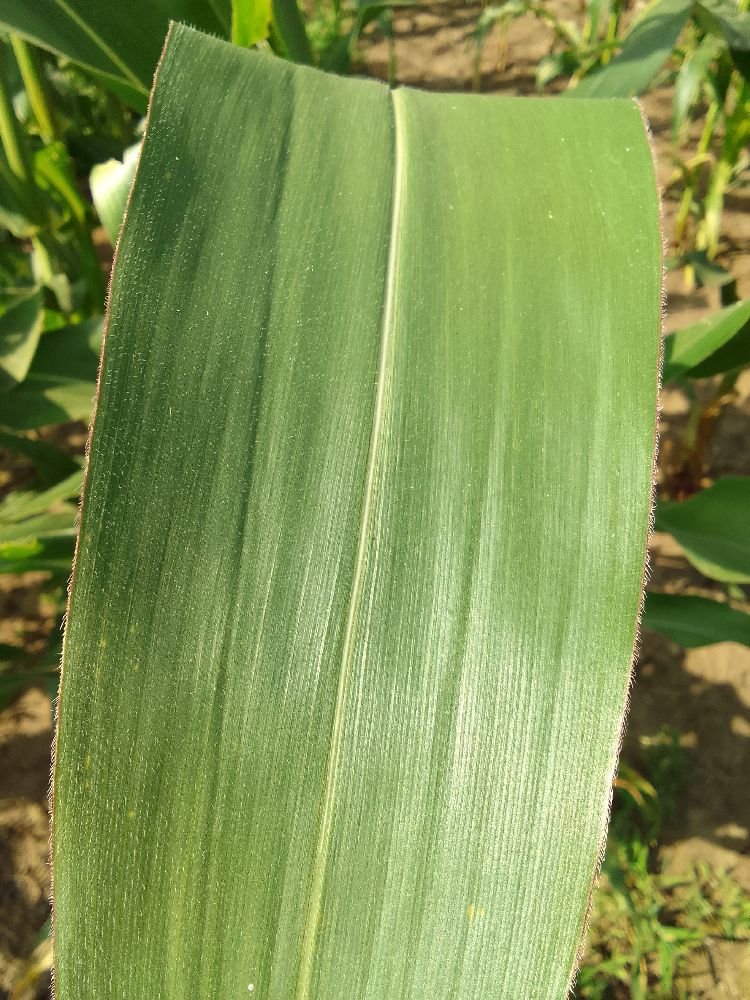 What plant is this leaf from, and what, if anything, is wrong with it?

maize, healthy
